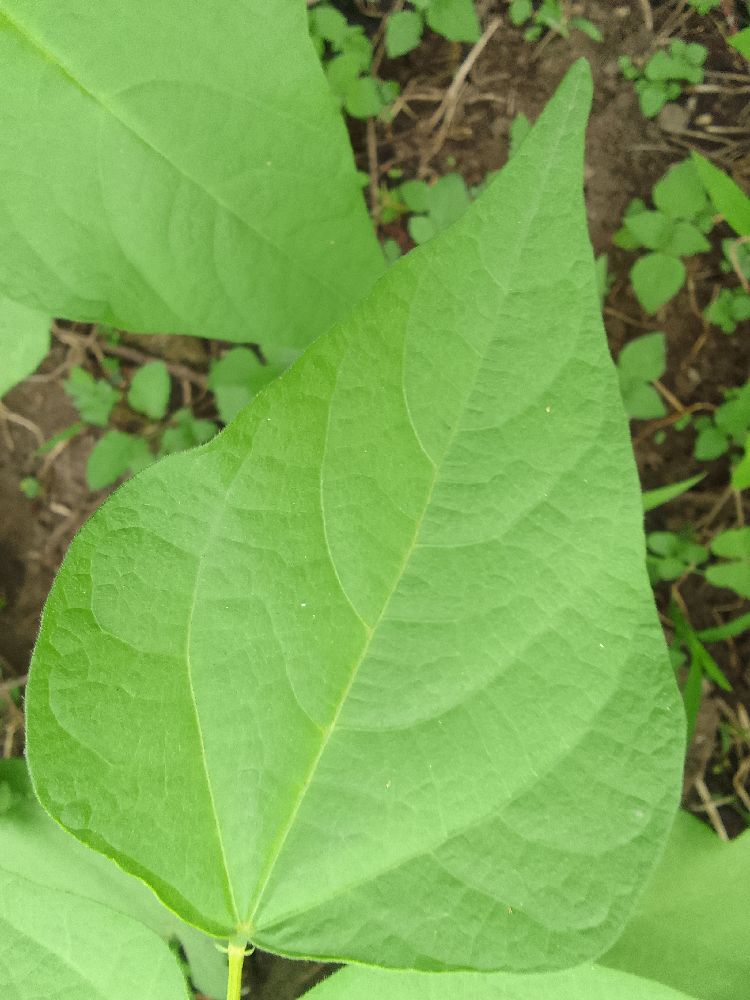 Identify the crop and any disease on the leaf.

common bean, healthy
